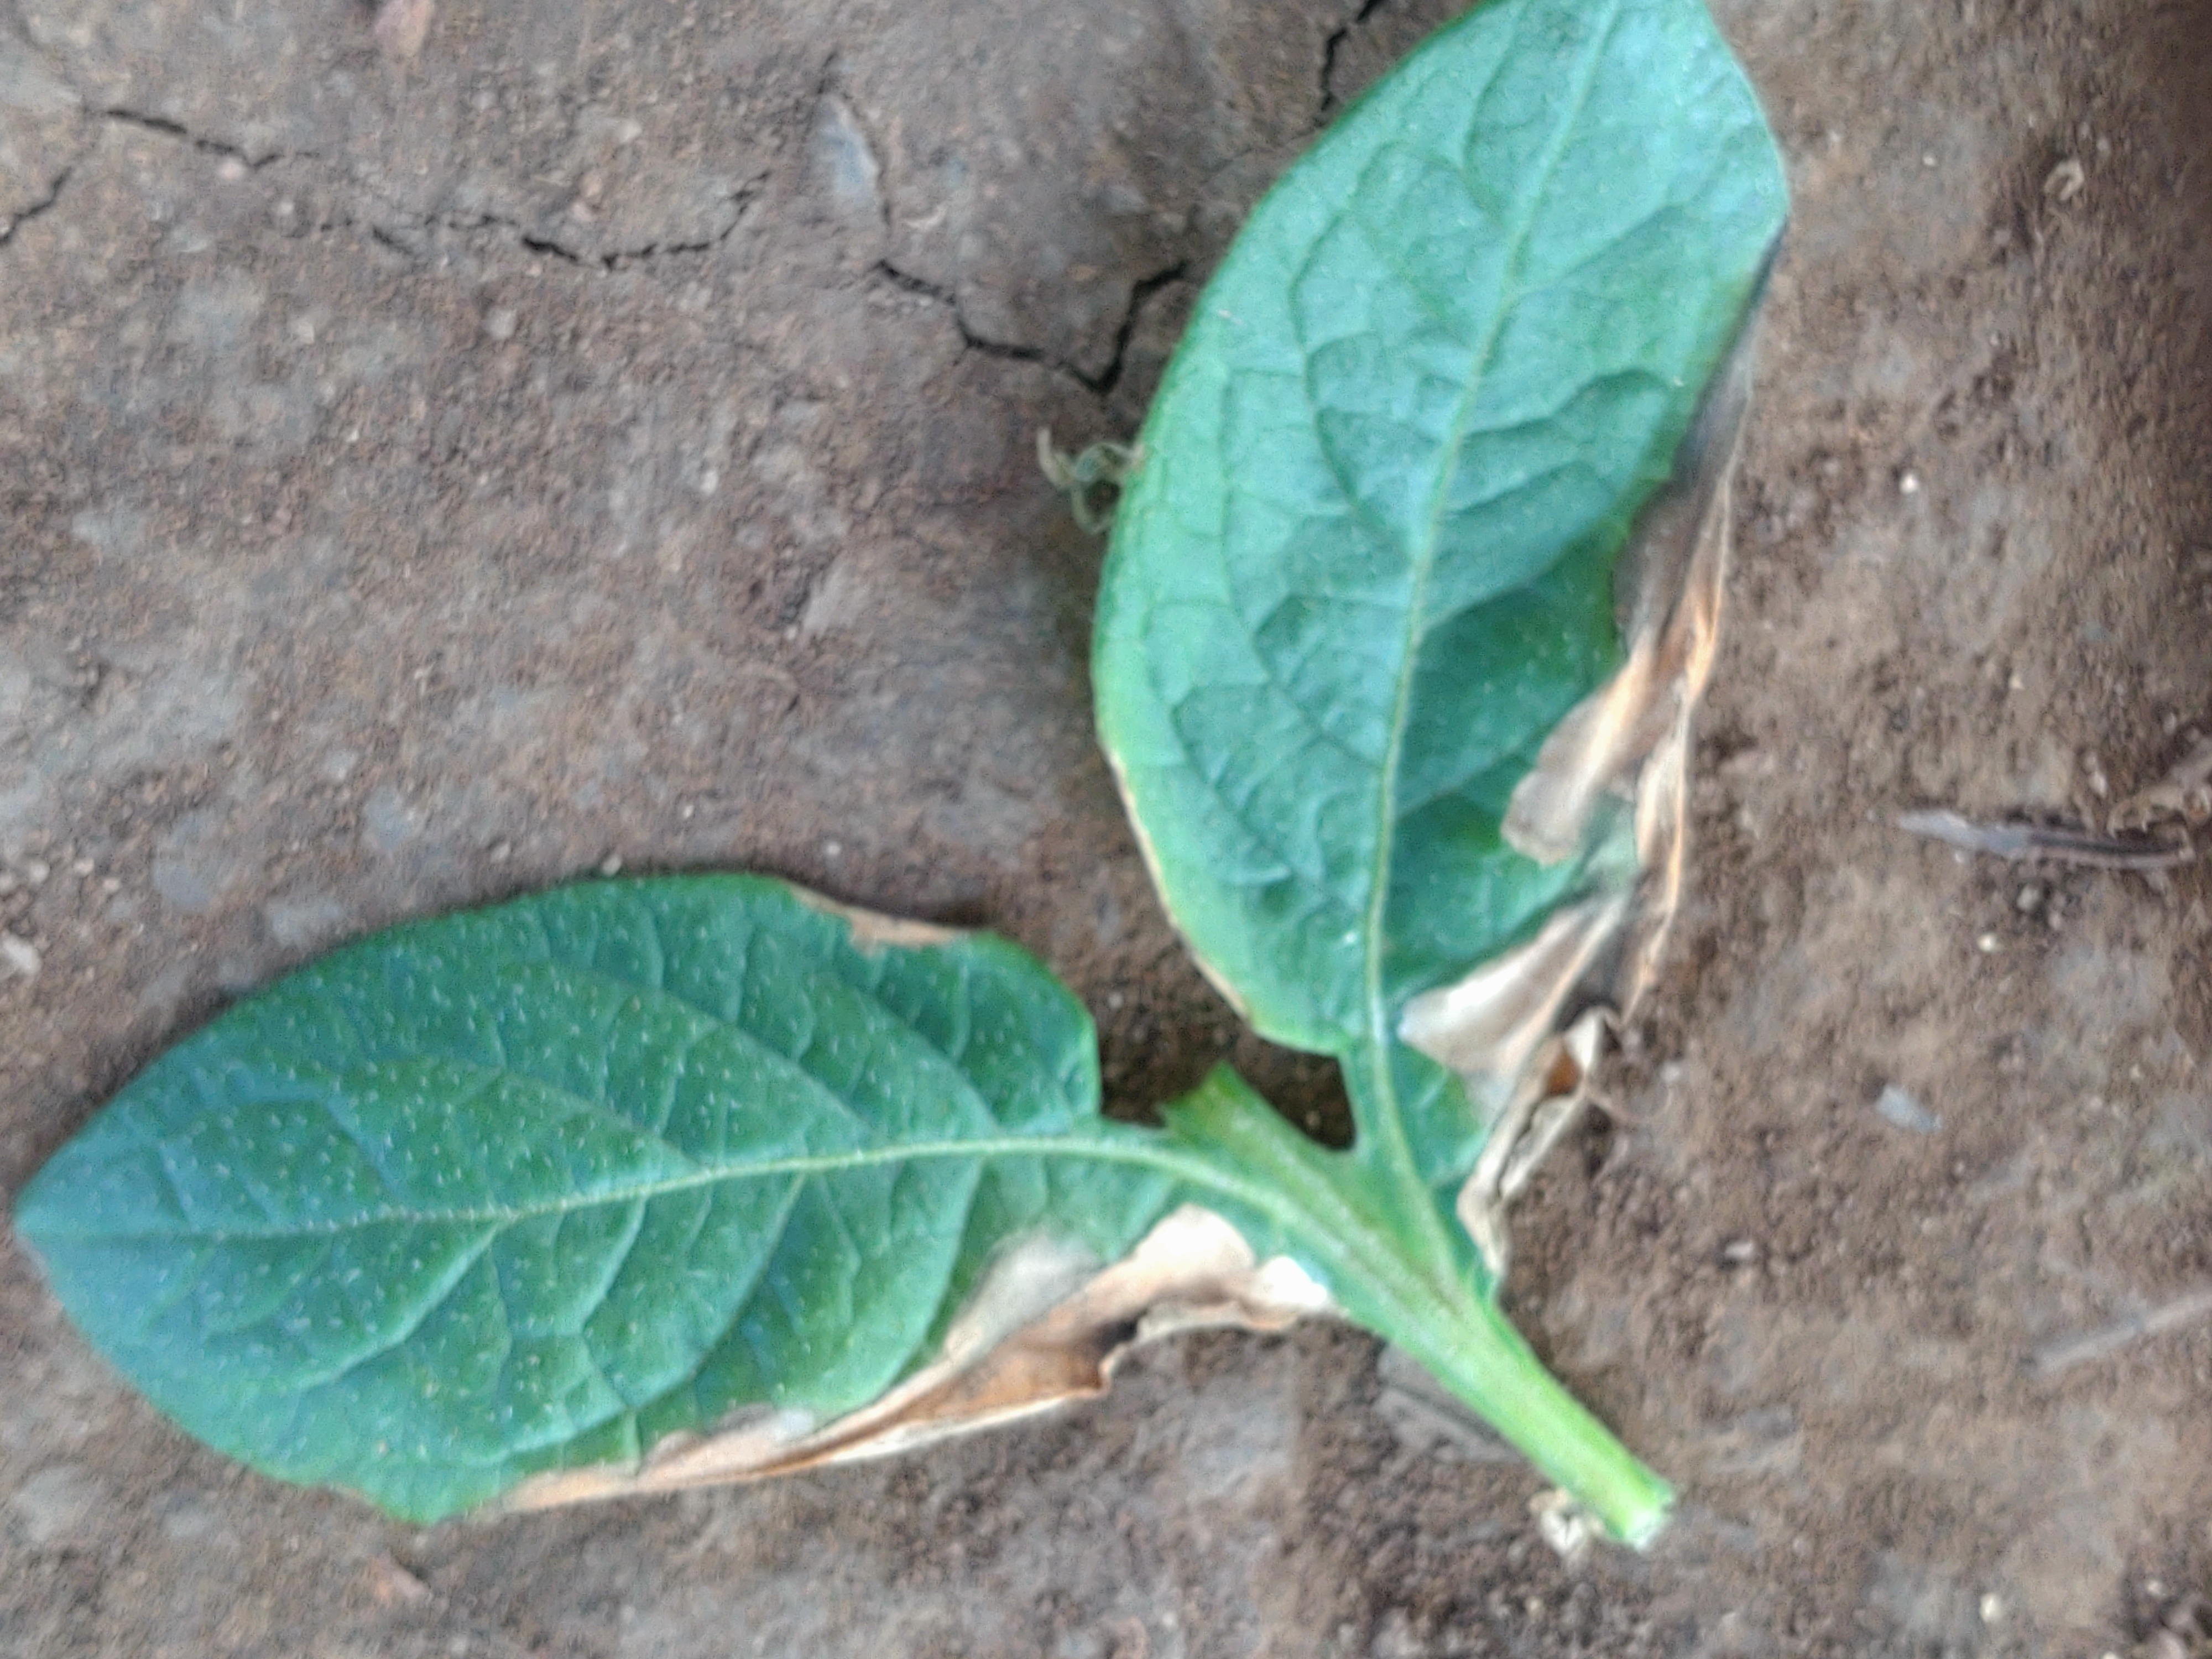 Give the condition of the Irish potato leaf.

early blight
